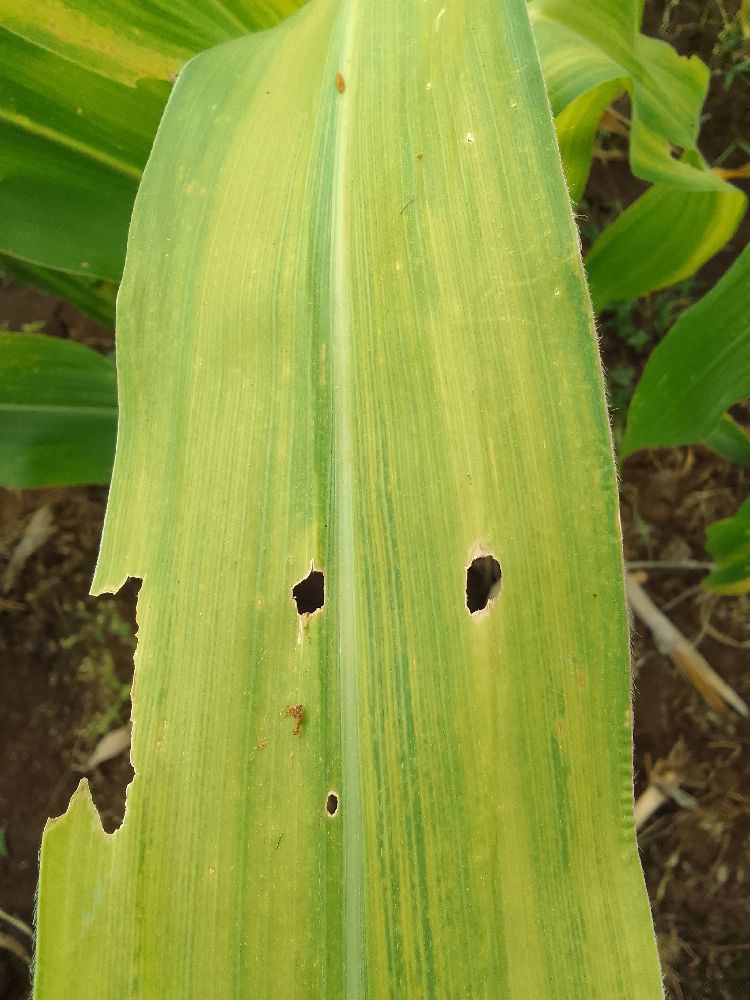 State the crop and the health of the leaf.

maize, maize lethal necrosis
